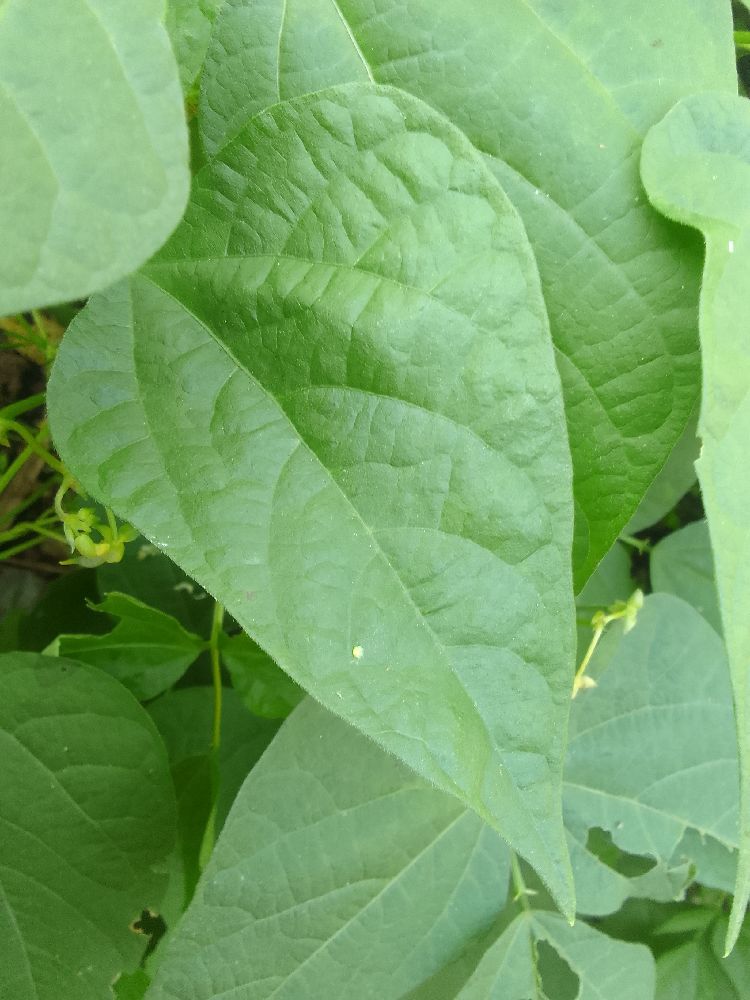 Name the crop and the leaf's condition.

common bean, healthy
